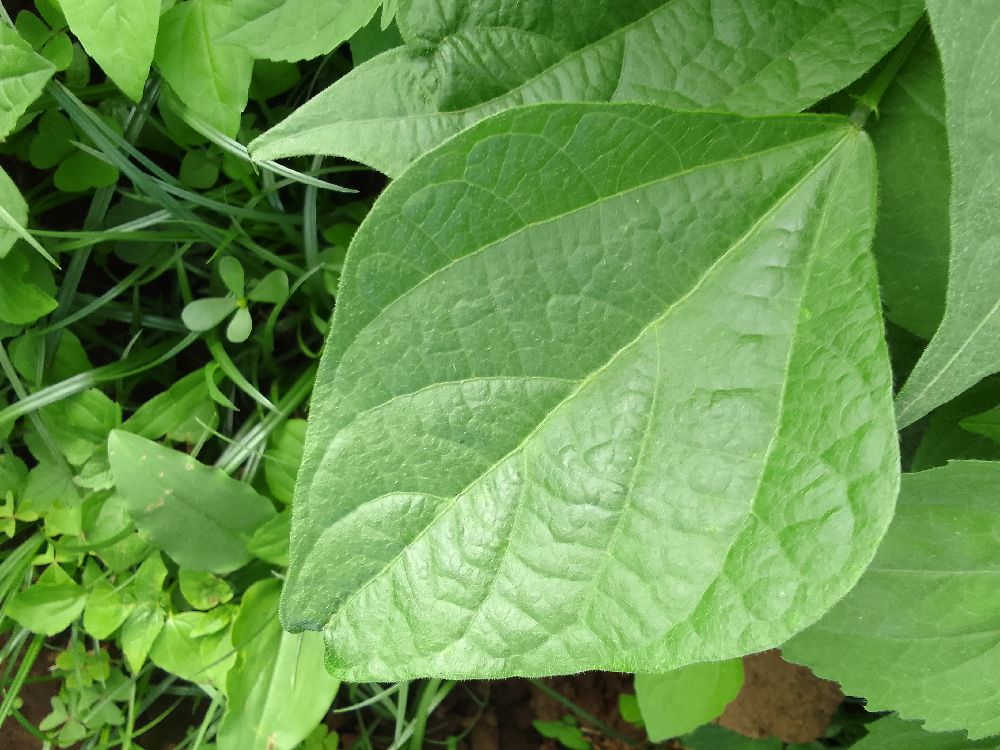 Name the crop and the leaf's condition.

common bean, healthy
